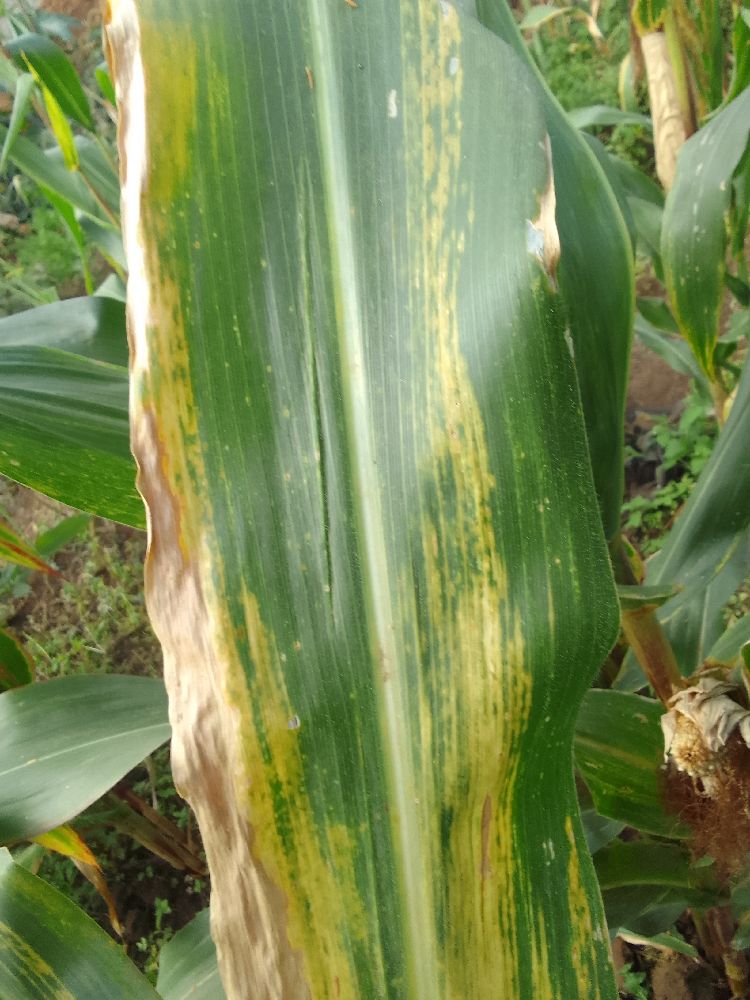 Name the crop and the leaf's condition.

maize, maize lethal necrosis
